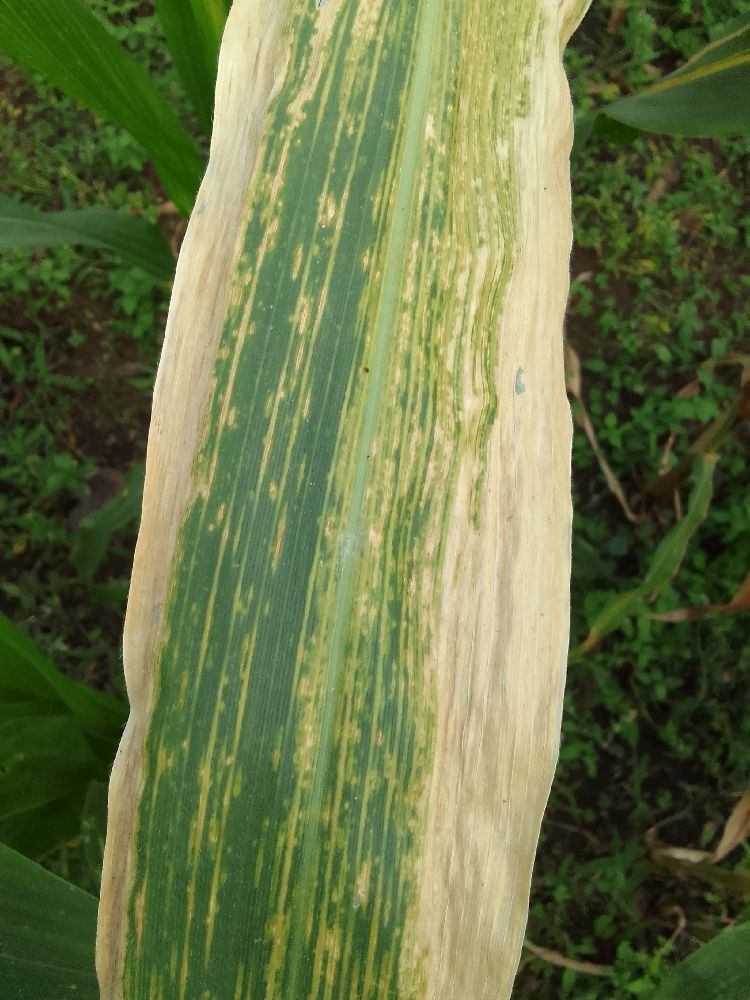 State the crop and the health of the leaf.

maize, maize lethal necrosis
